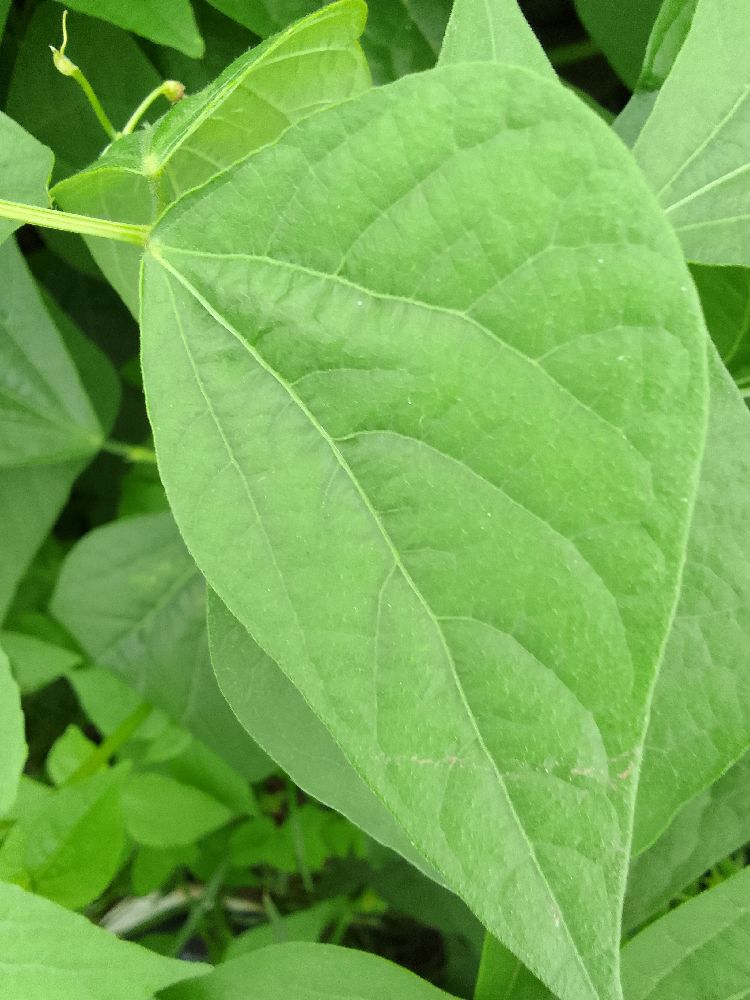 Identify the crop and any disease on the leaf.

common bean, healthy
